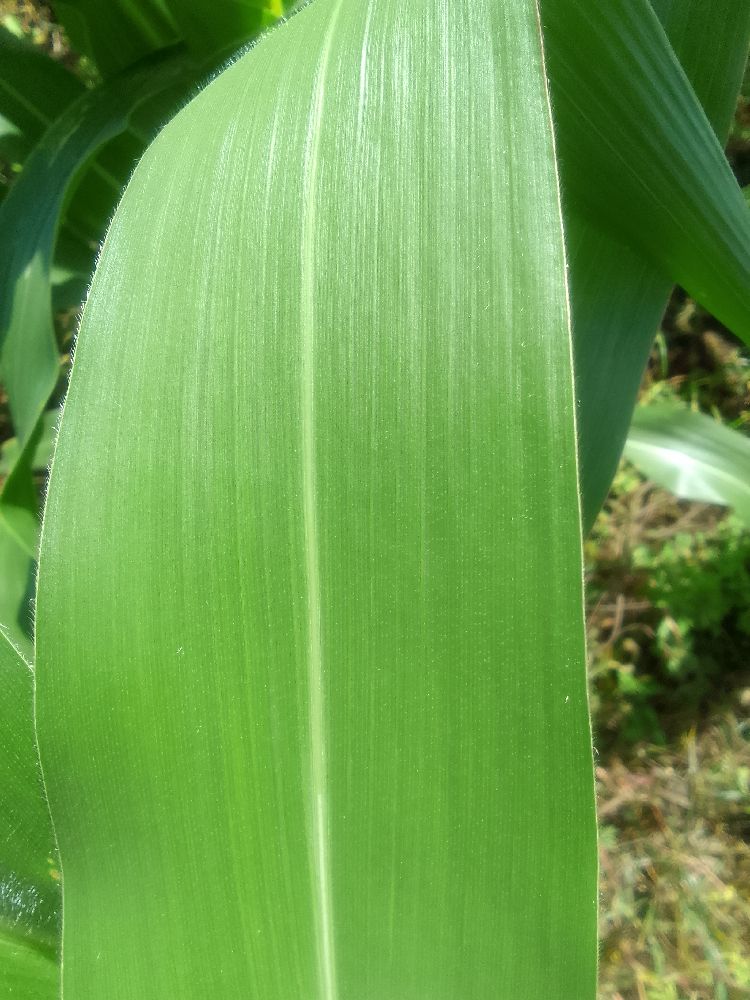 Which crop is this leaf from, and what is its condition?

maize, healthy
